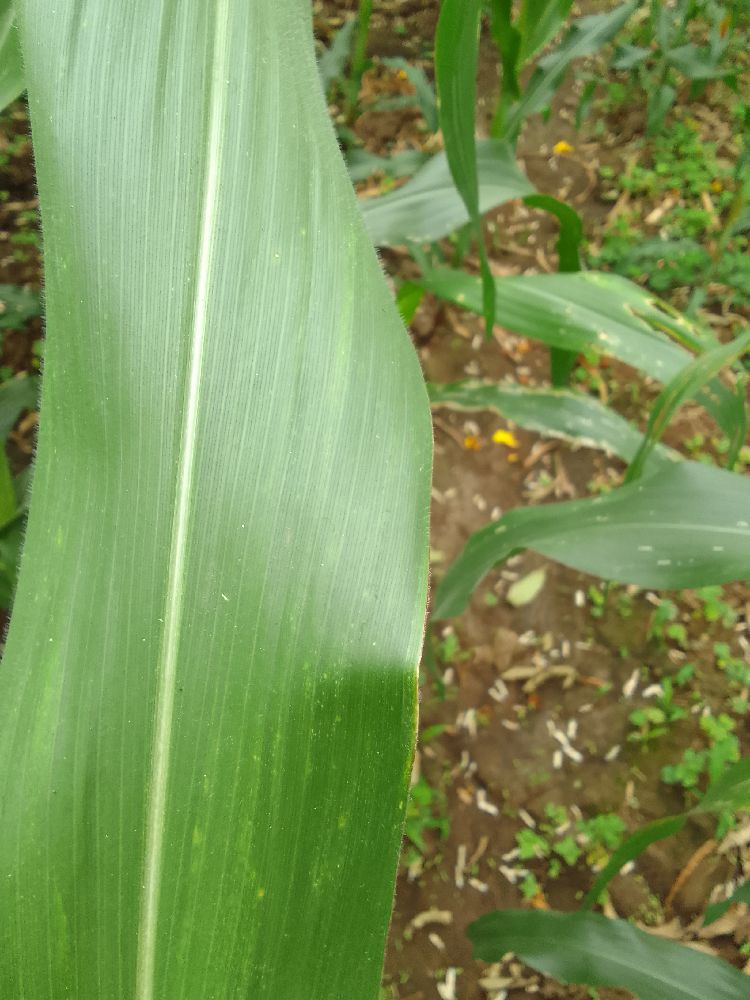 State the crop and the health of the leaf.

maize, healthy
